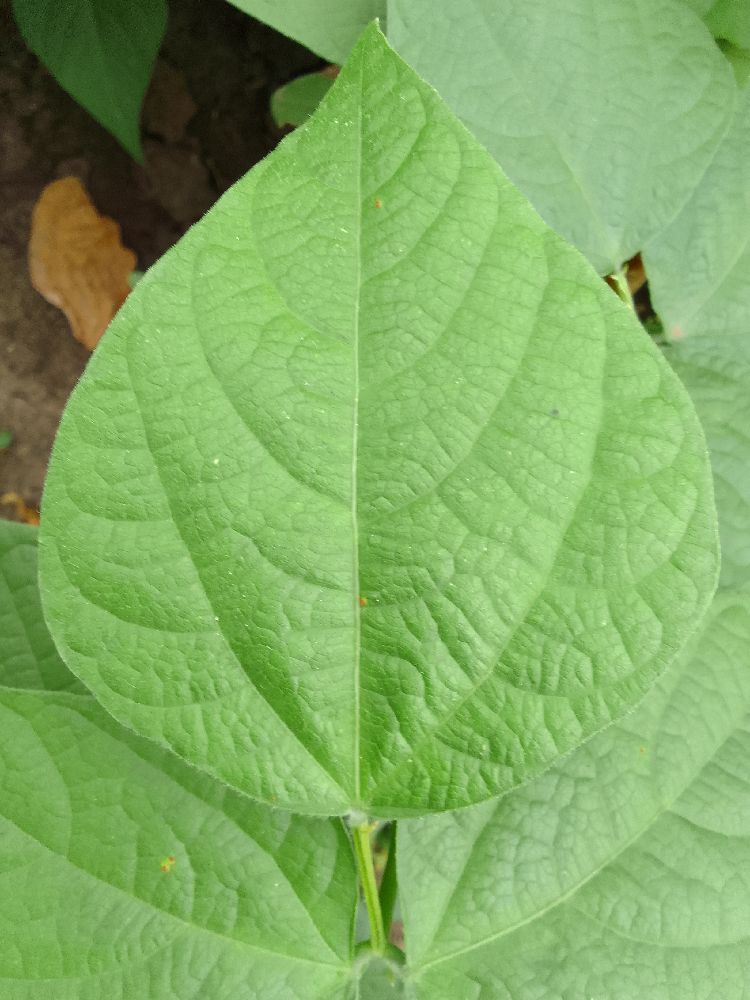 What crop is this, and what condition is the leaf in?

common bean, healthy
